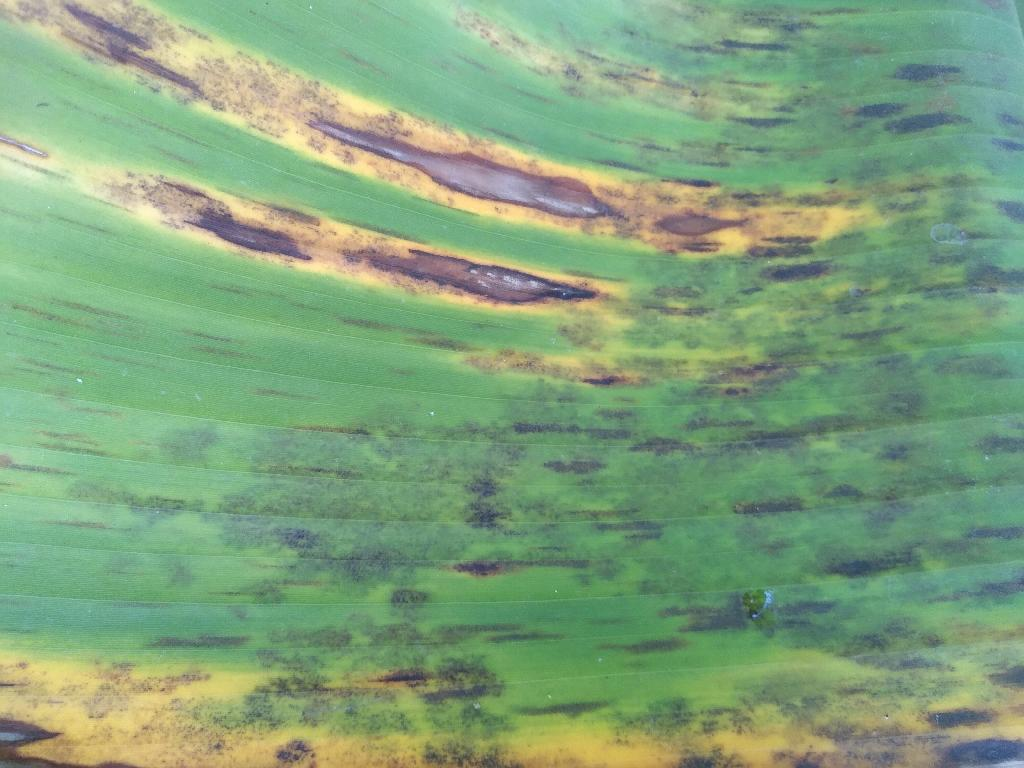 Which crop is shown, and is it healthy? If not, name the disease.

banana, black sigatoka
